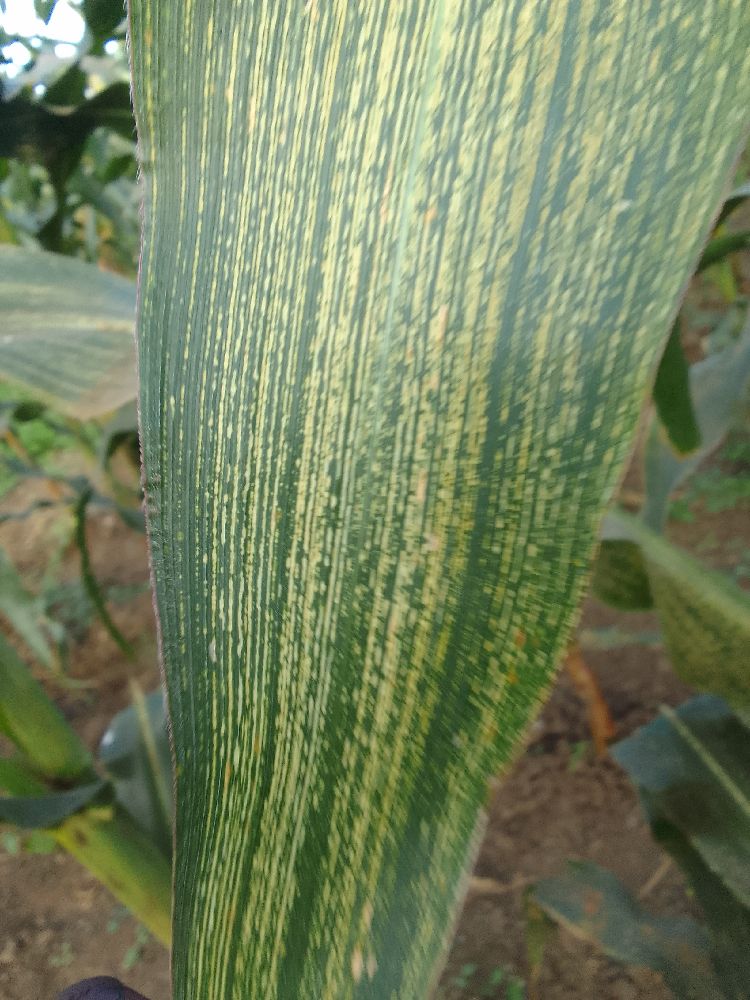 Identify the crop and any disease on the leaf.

maize, maize streak virus
